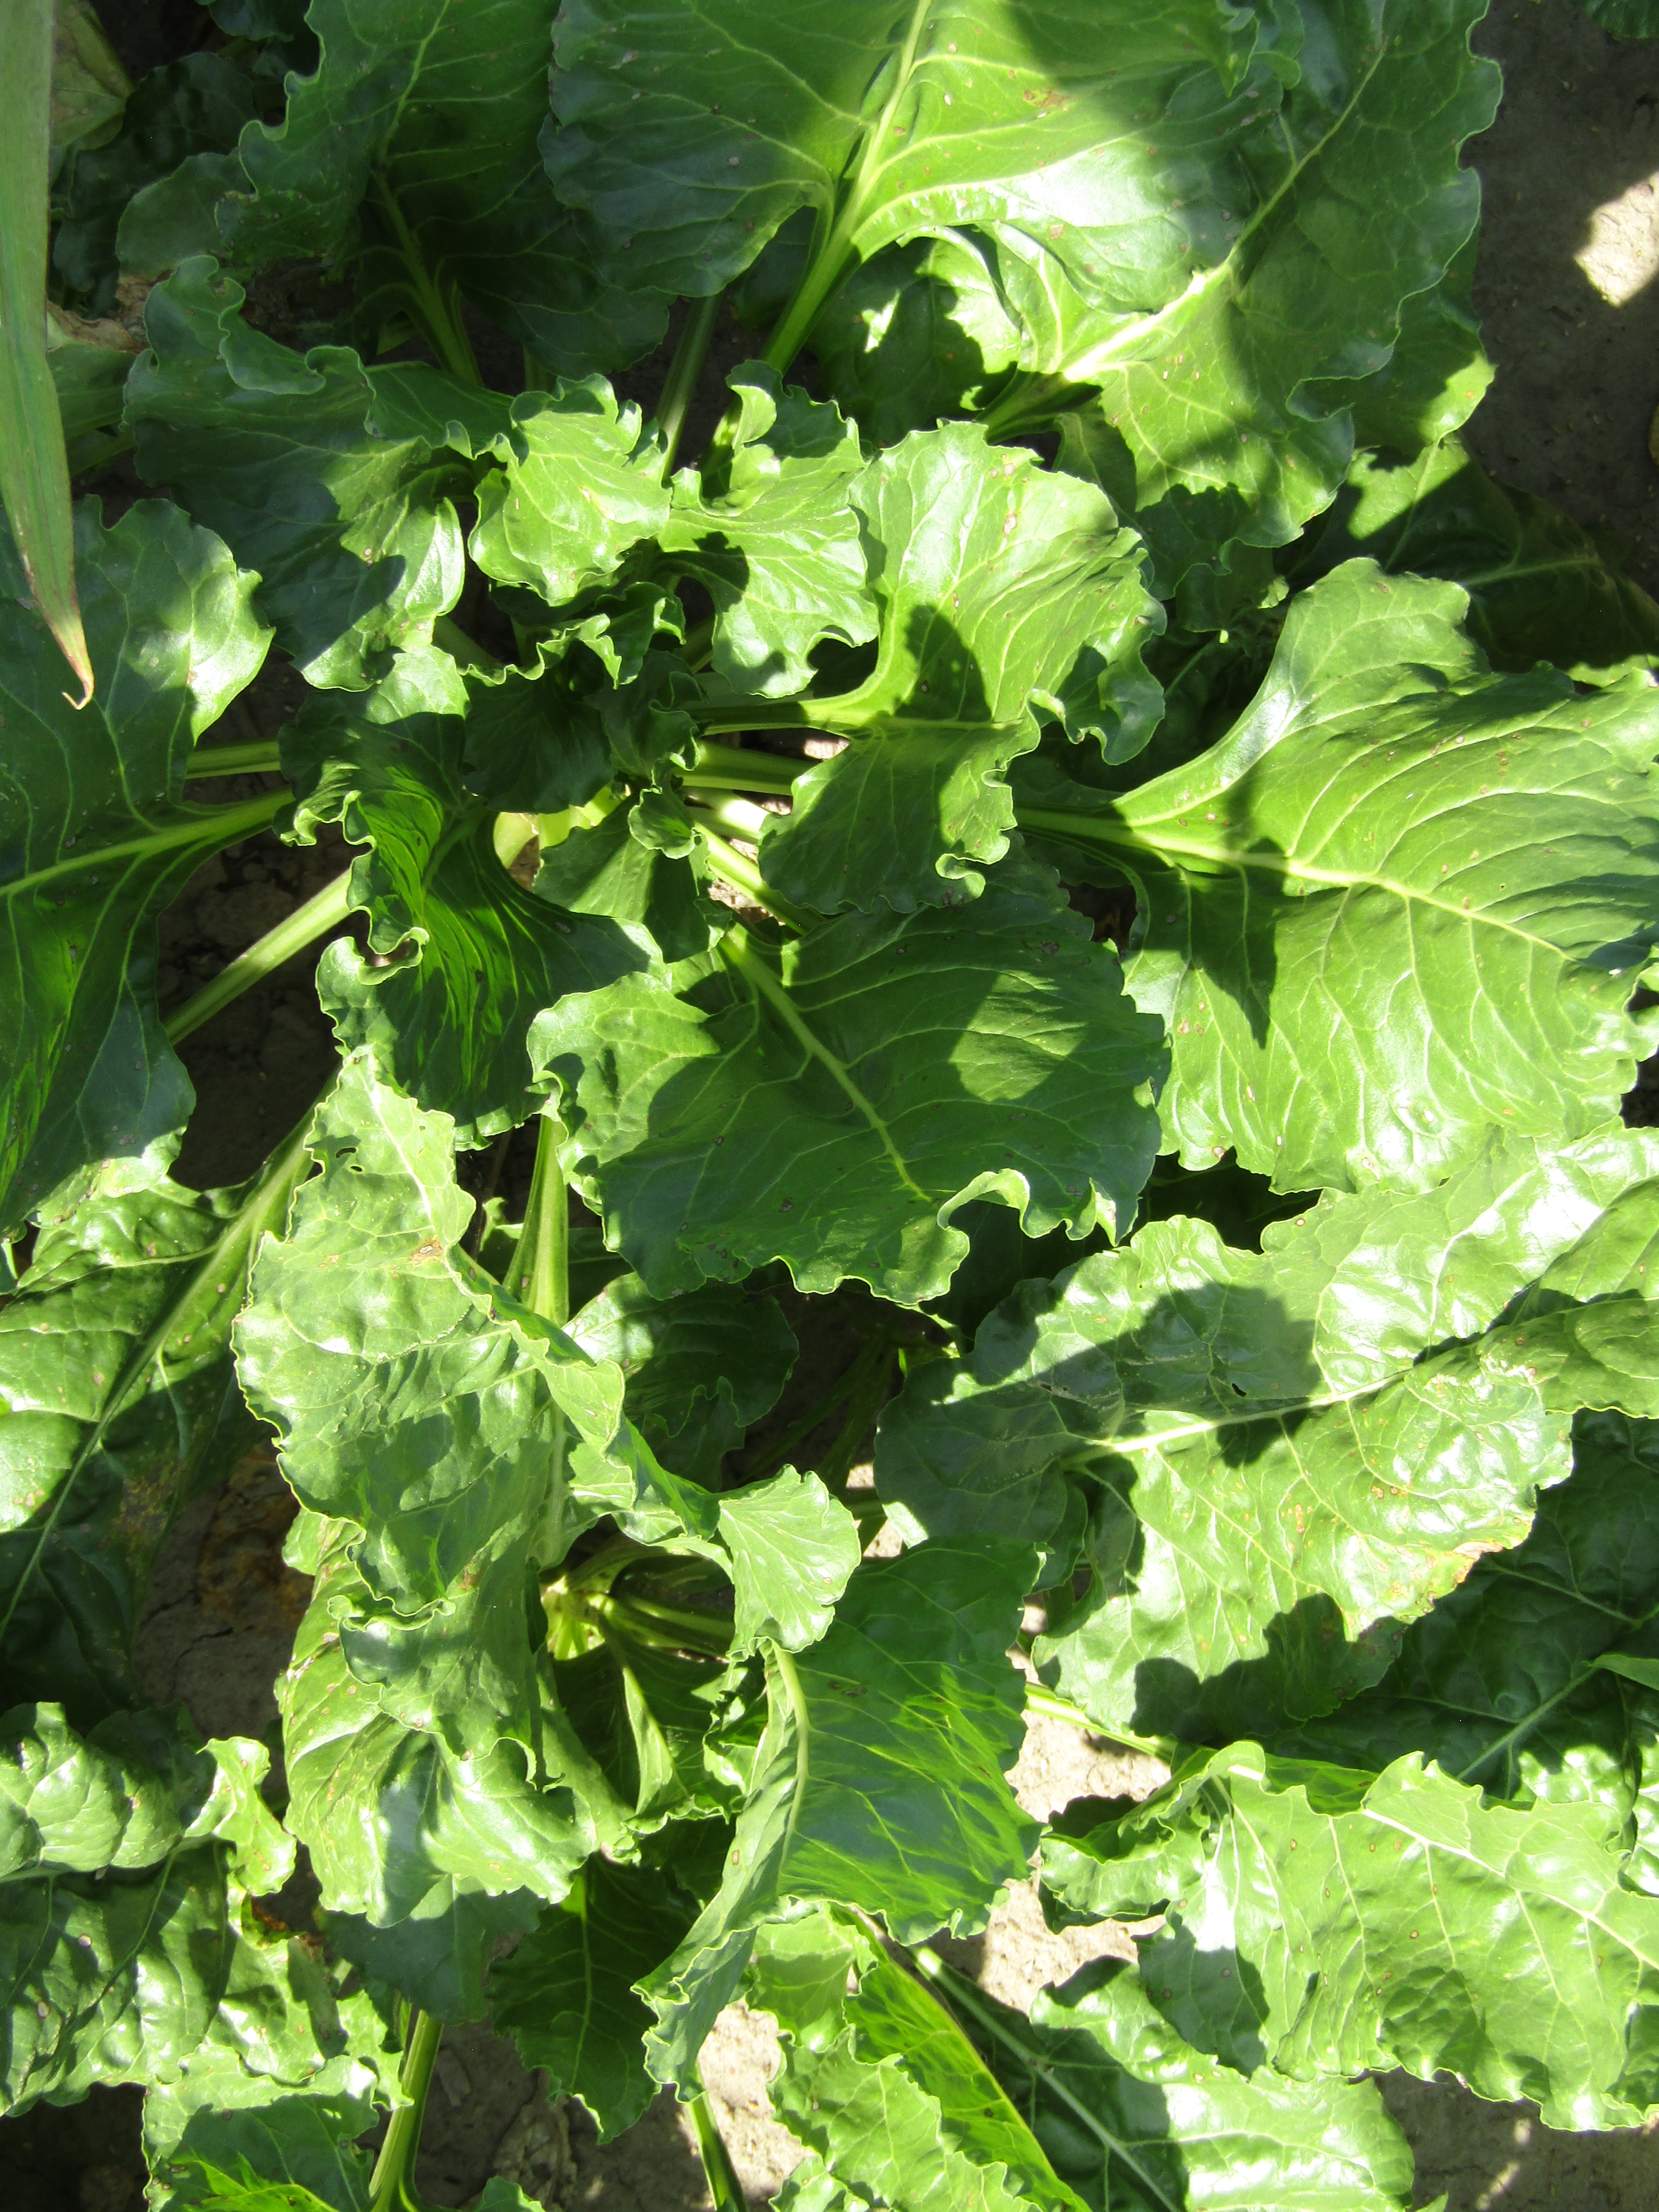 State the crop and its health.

beet, cercospora
